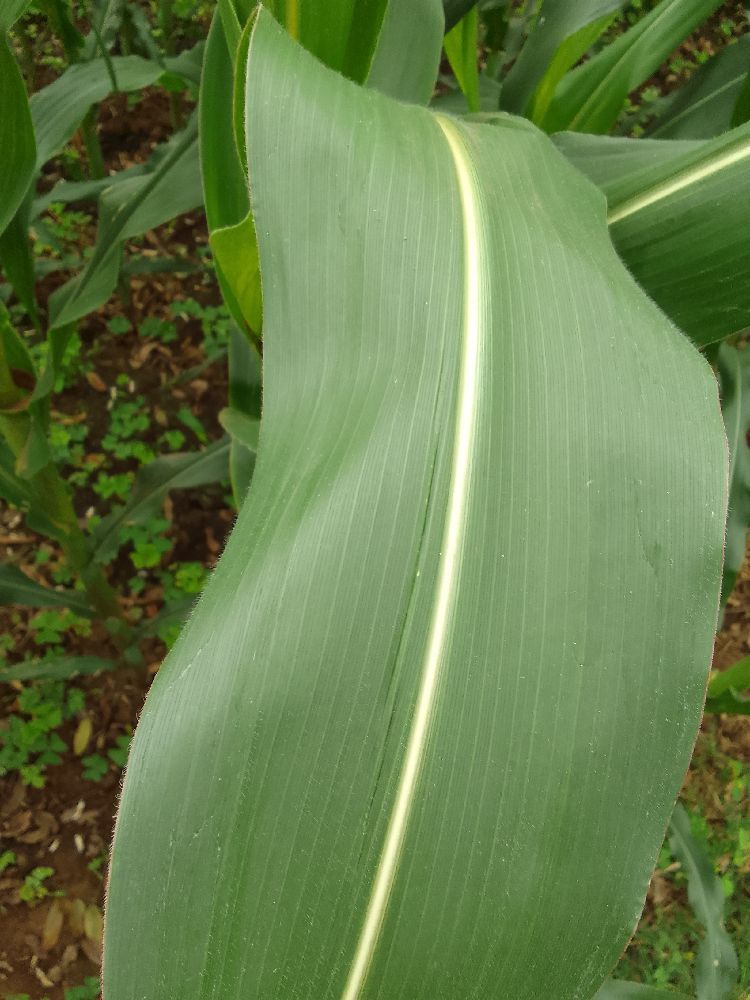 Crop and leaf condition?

maize, healthy
